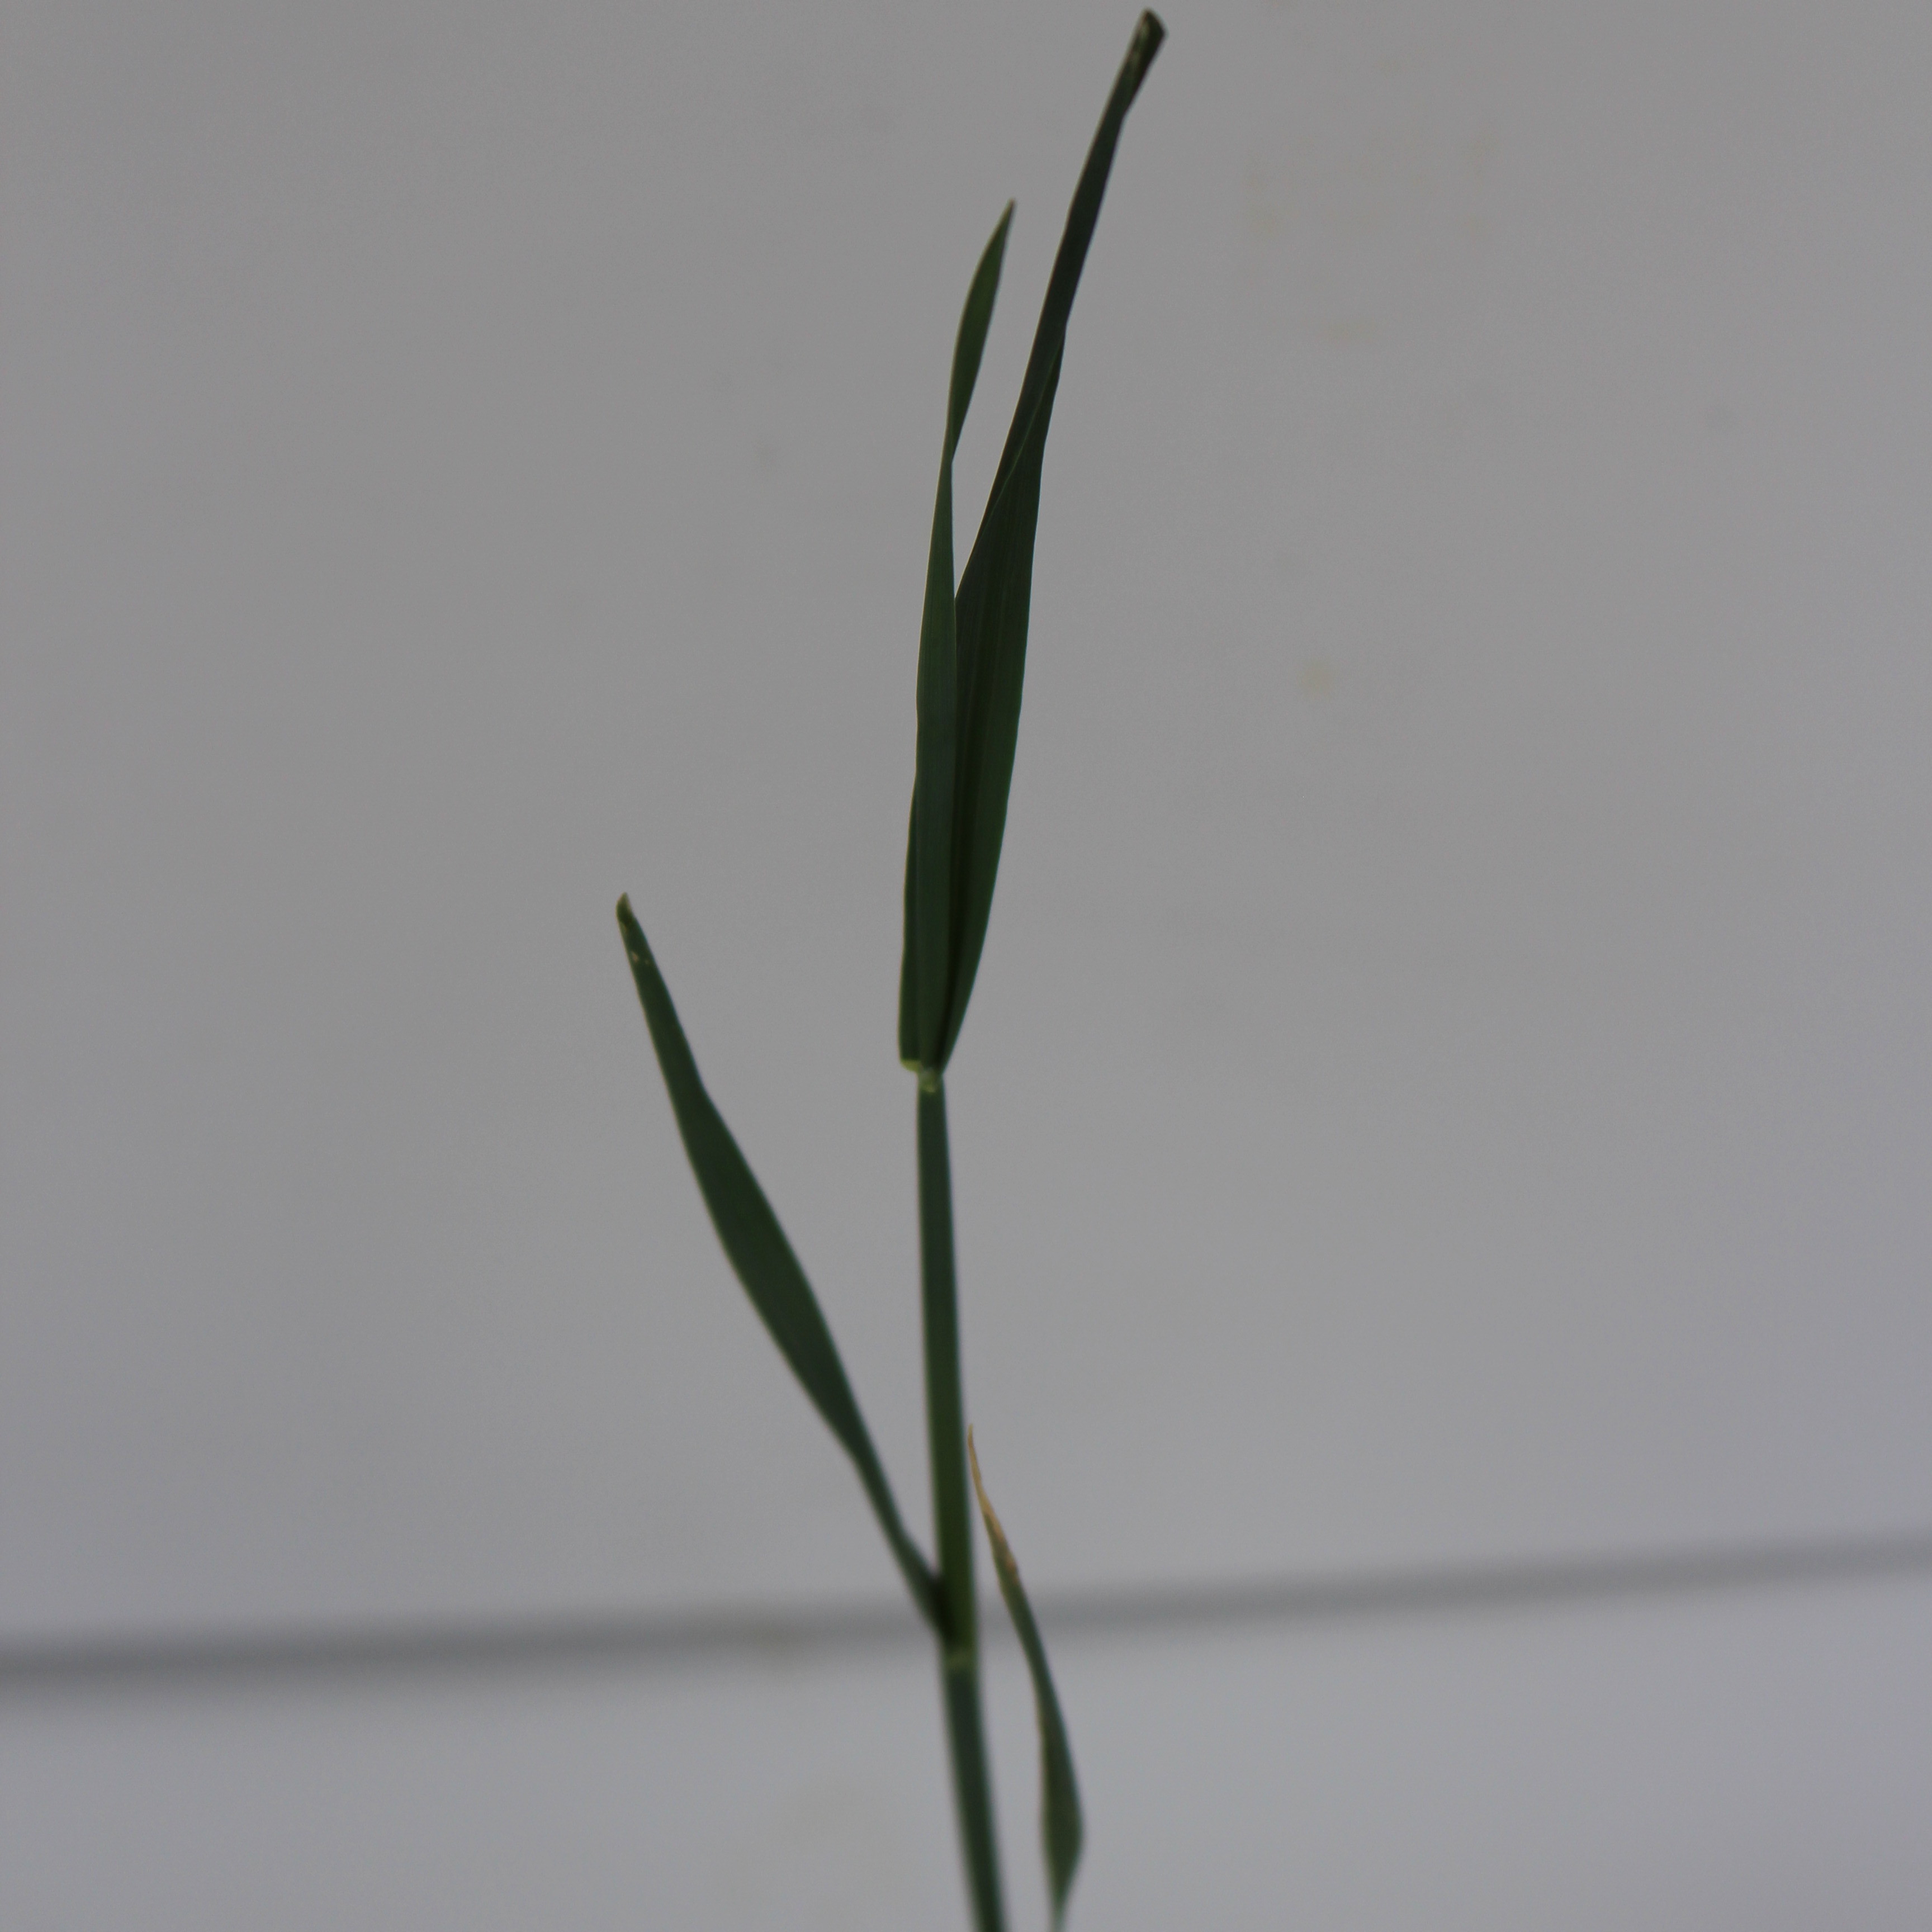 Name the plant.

Avena sterilis
